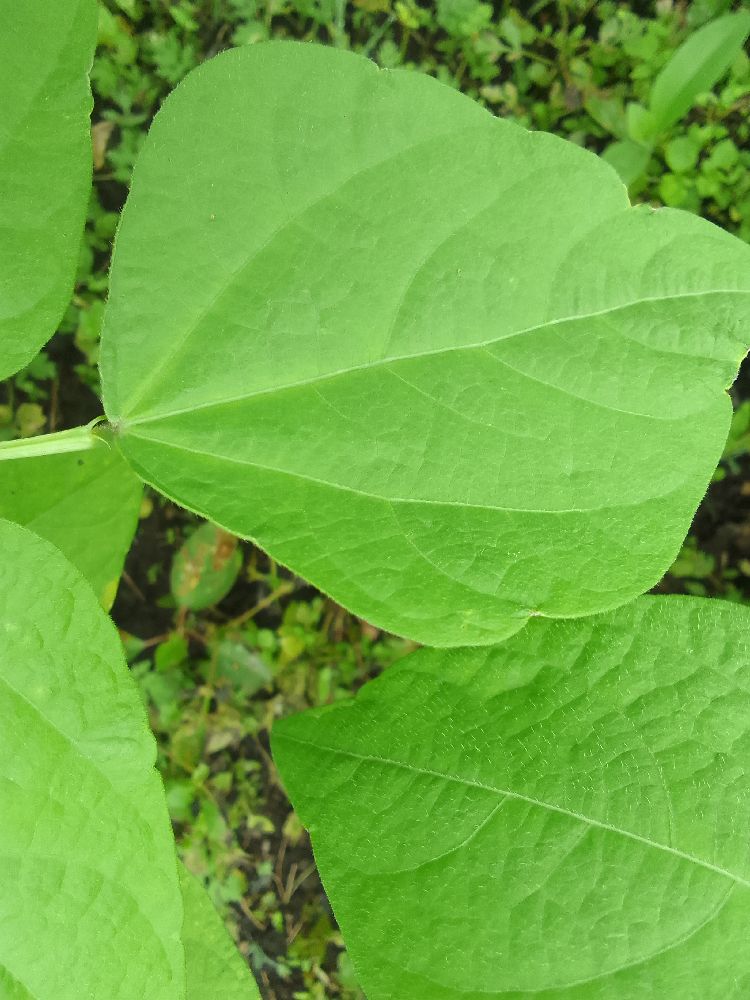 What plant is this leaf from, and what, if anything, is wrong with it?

common bean, healthy
